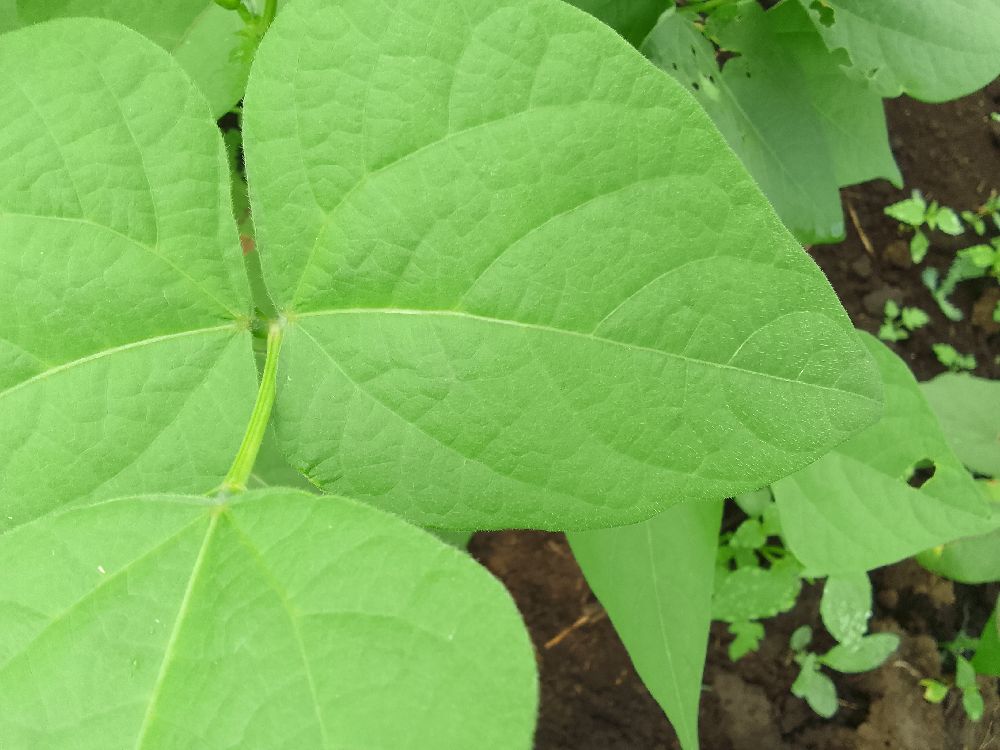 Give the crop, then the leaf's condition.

common bean, healthy
